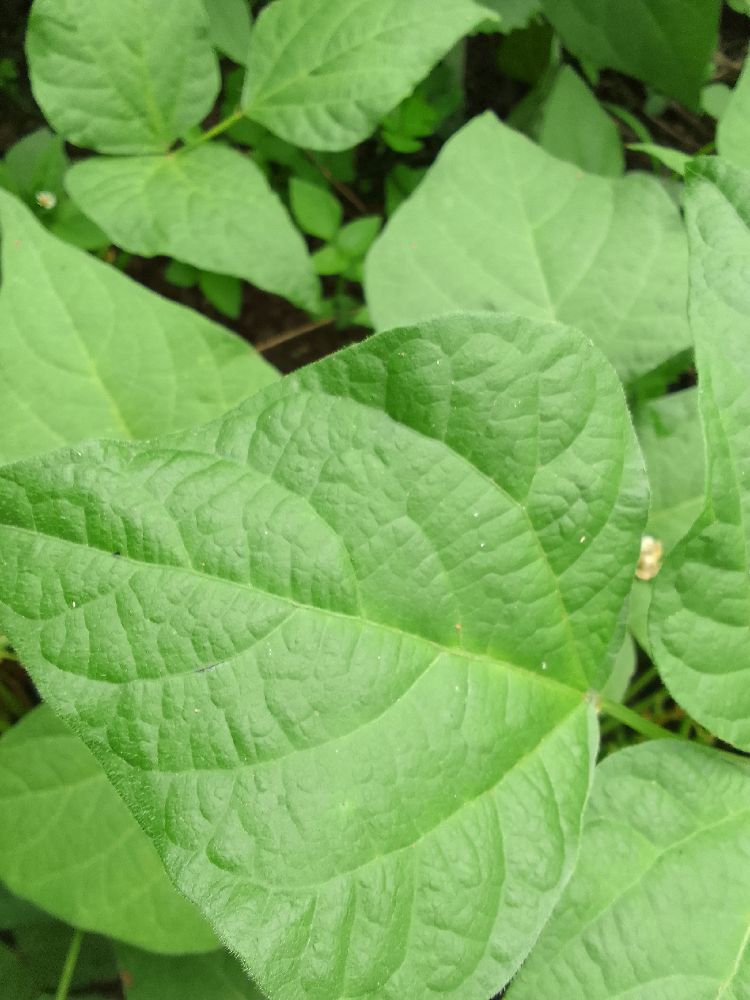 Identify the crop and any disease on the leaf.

common bean, healthy
